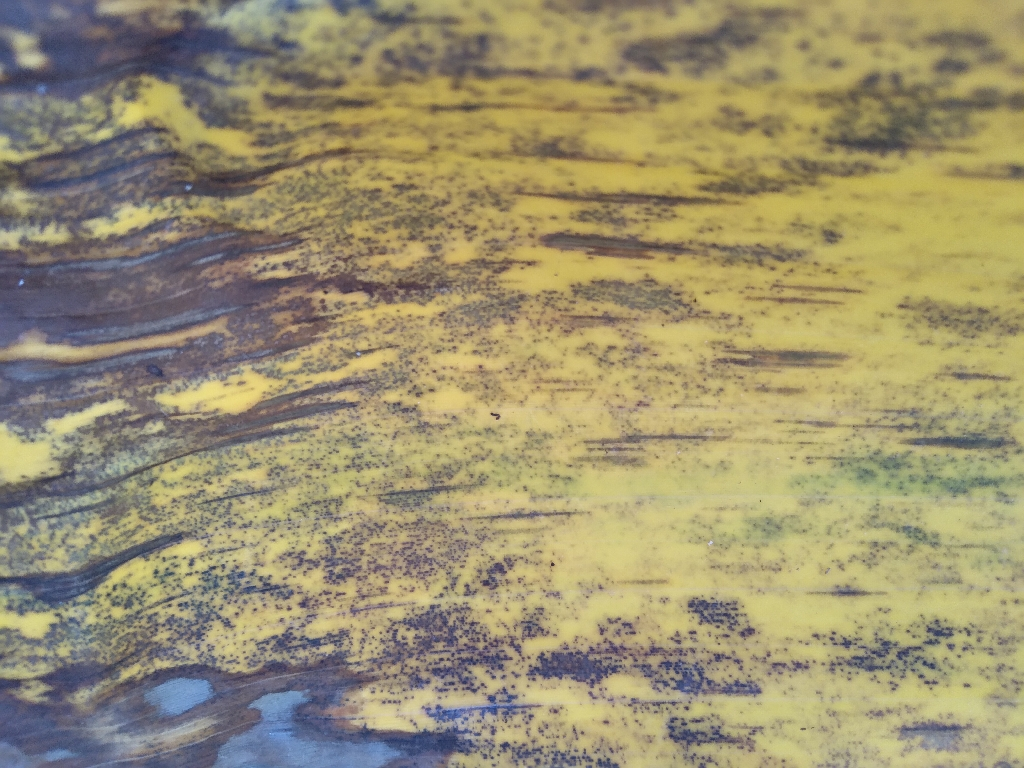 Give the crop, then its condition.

banana, black sigatoka
